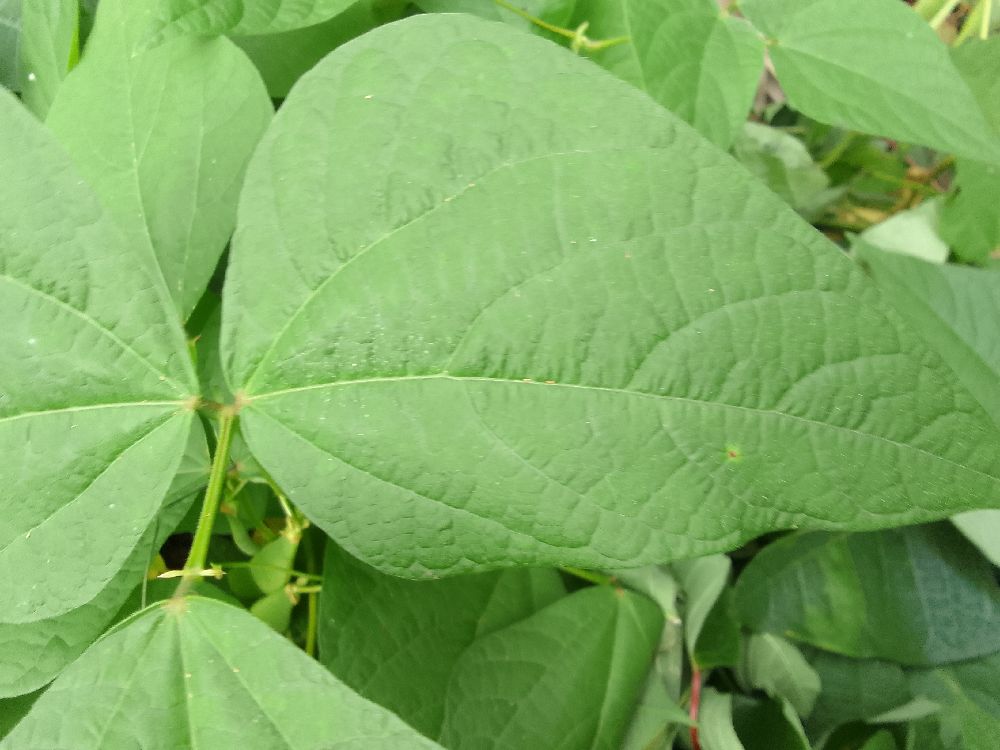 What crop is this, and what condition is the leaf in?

common bean, healthy
